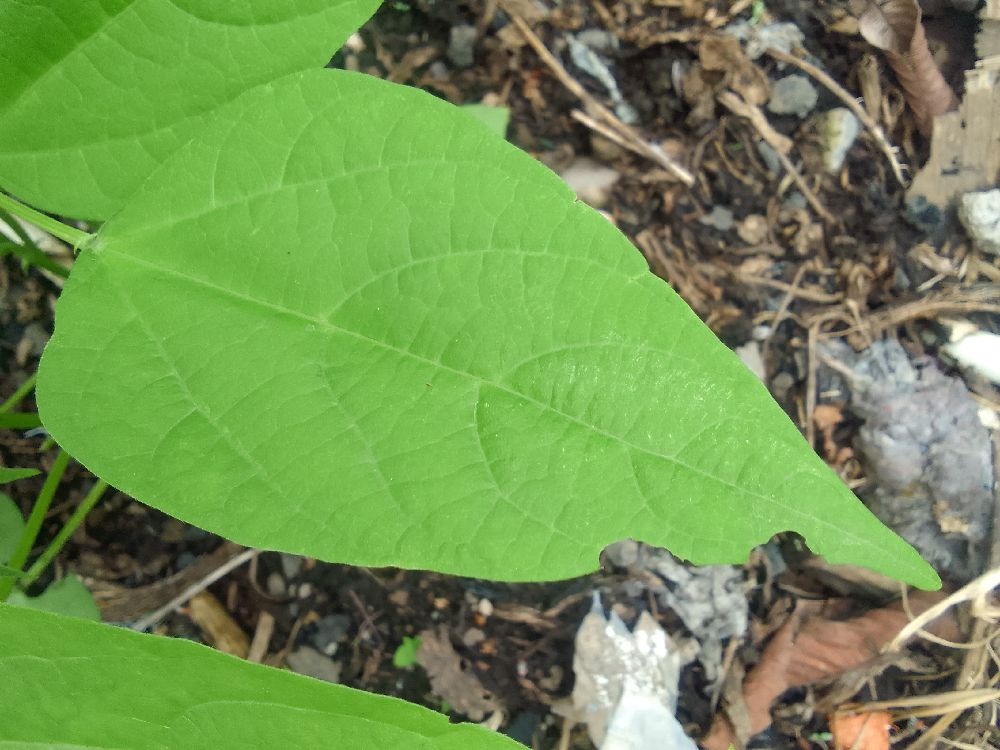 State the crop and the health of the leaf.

common bean, healthy
